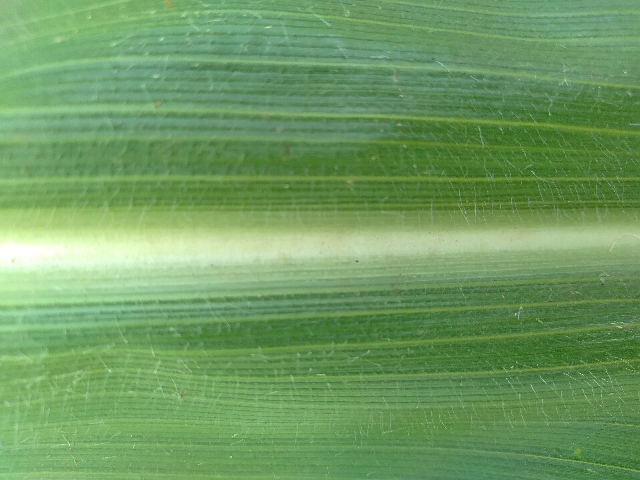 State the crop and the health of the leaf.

maize, healthy
